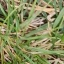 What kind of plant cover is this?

grass
